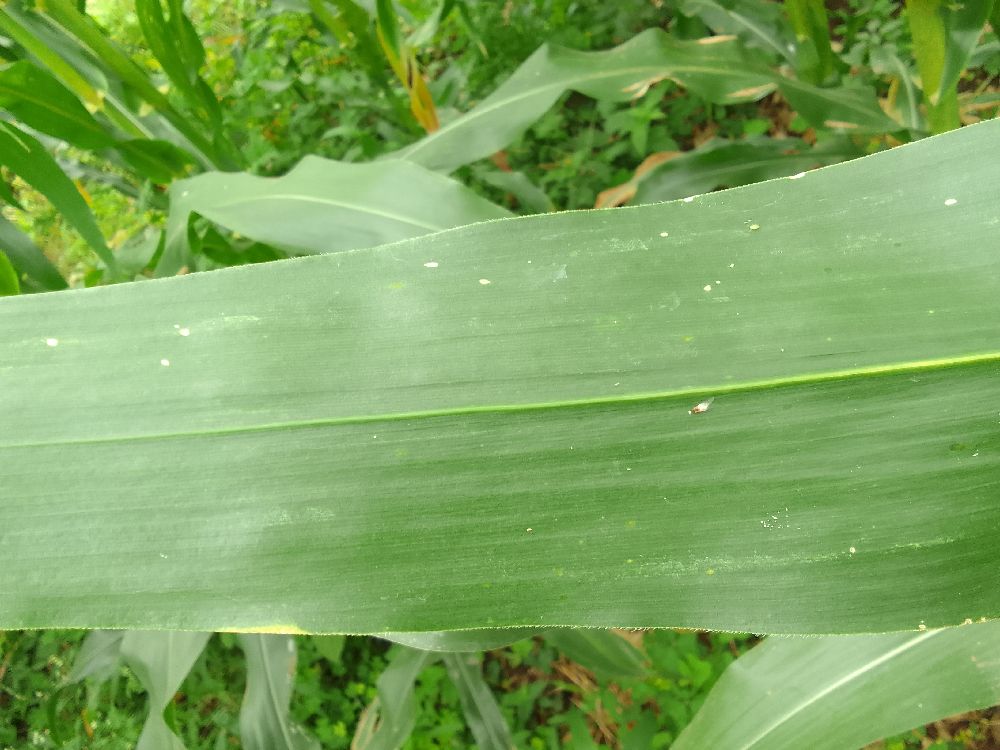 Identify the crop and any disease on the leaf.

maize, healthy
